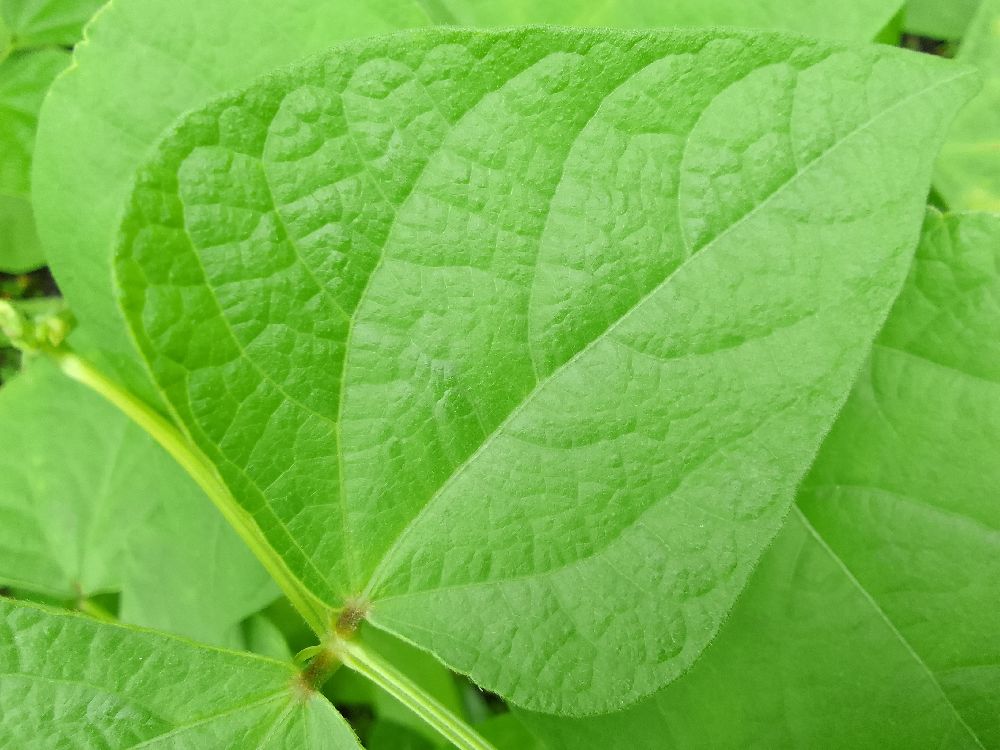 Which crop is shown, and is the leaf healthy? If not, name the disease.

common bean, healthy
